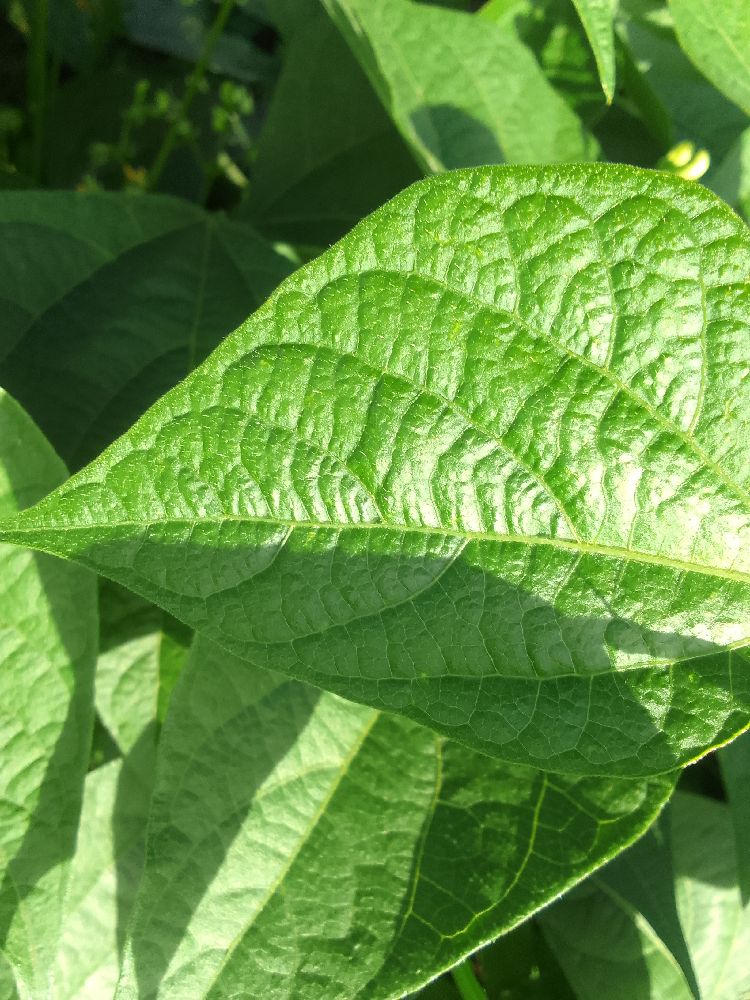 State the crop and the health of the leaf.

common bean, healthy
